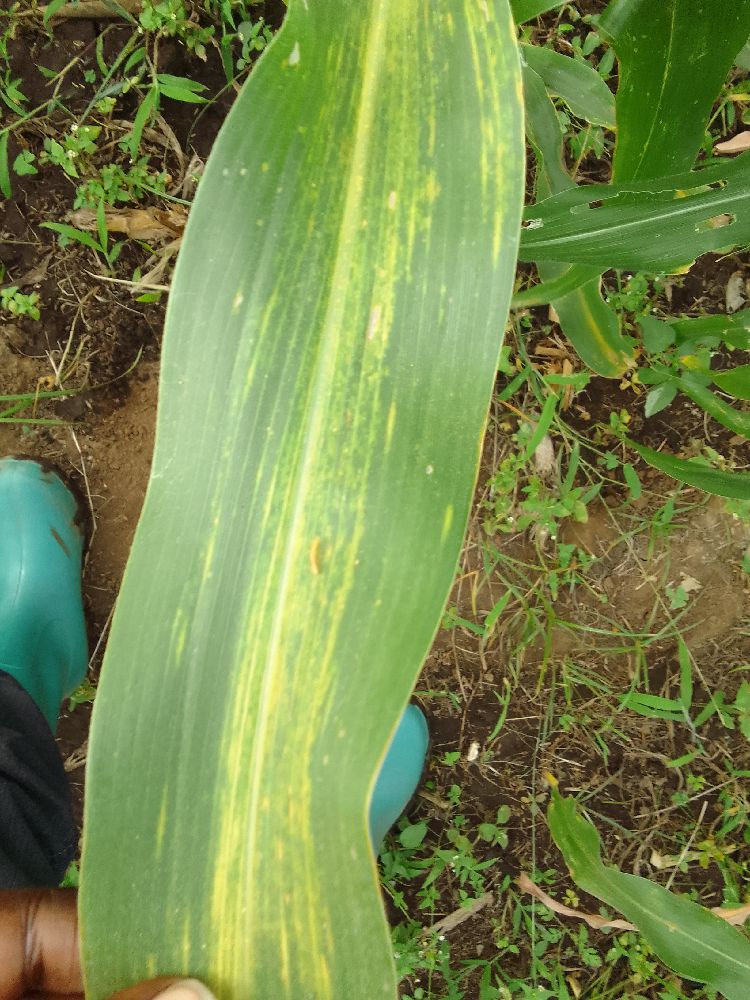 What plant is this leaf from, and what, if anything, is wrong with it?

maize, maize lethal necrosis
